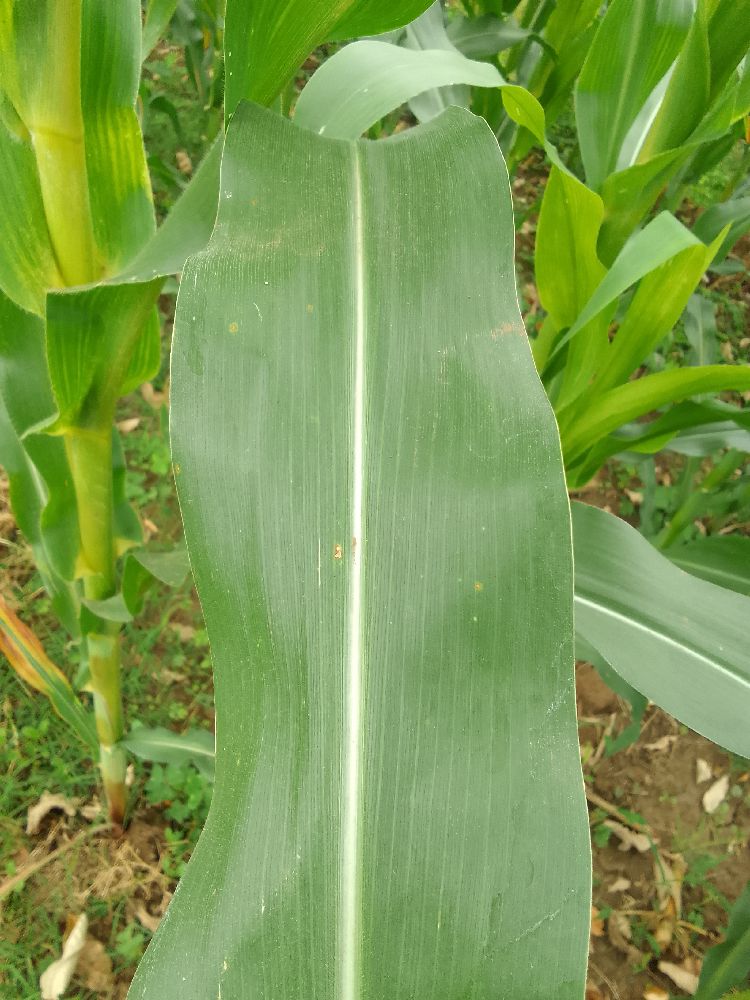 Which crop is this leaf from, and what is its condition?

maize, healthy
